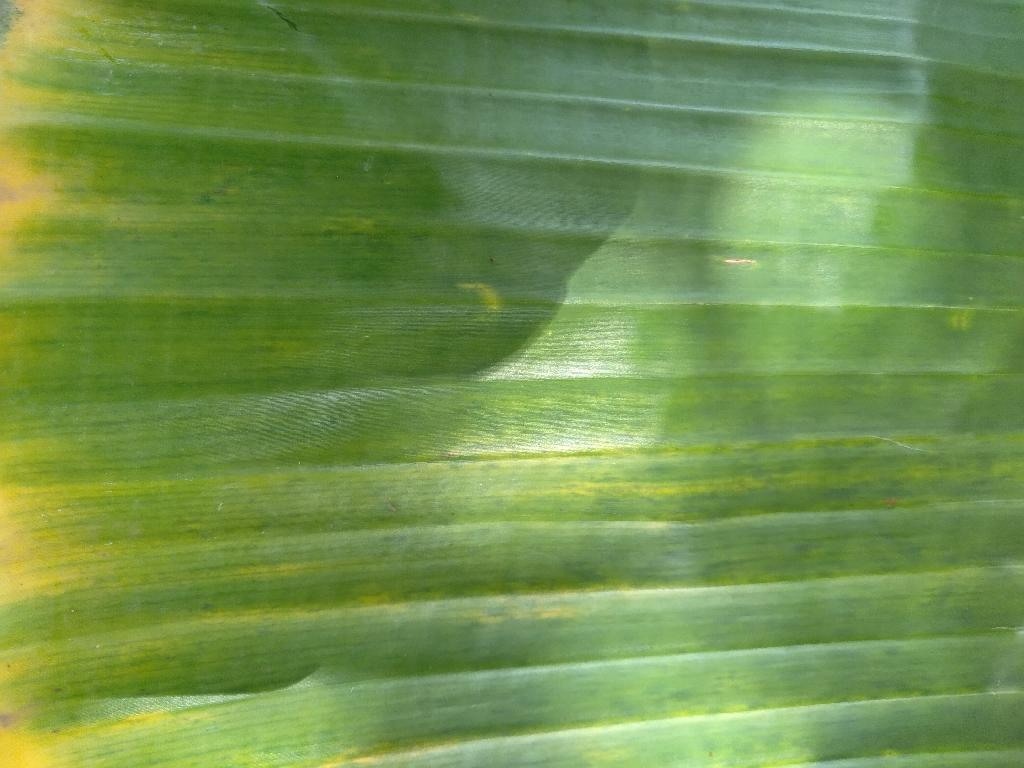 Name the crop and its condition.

banana, fusarium wilt race 1
